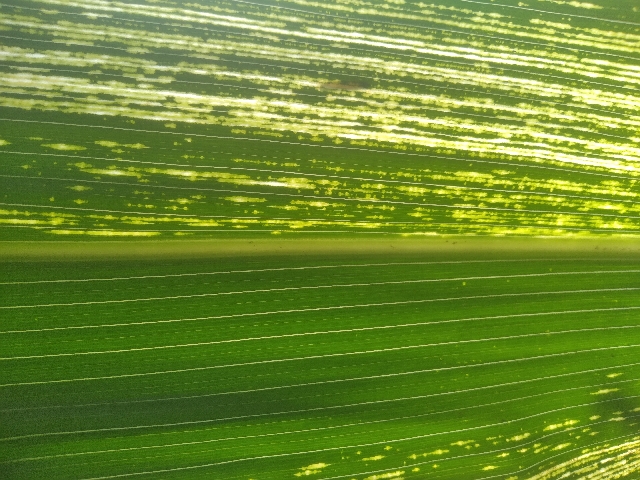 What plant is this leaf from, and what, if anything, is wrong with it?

maize, maize streak virus
